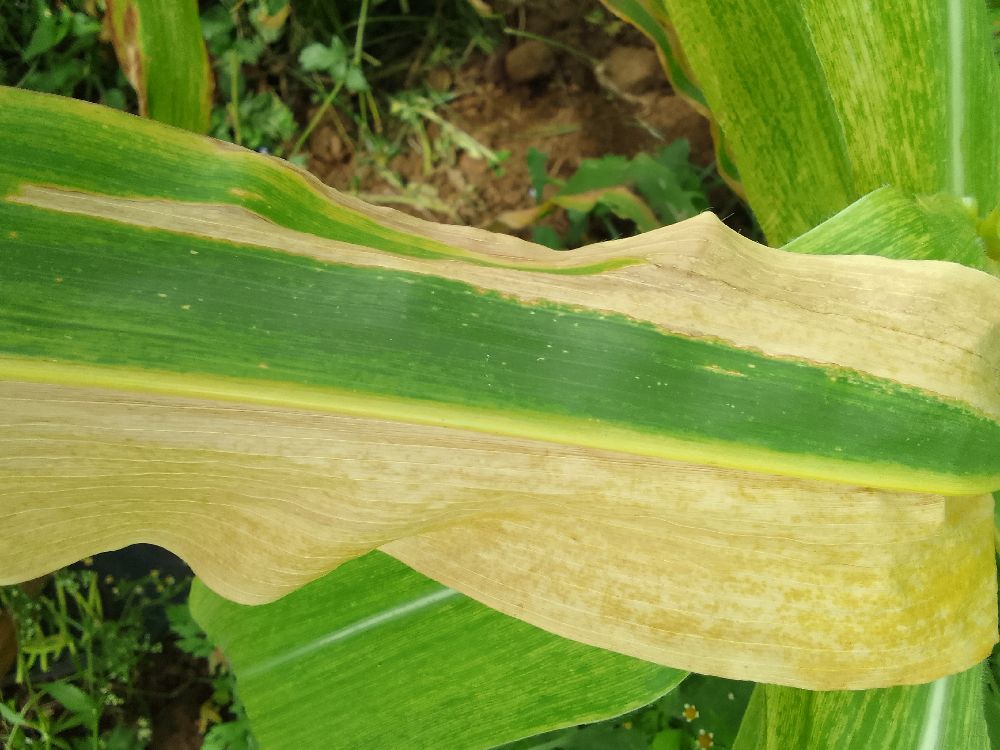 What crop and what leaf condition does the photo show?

maize, maize lethal necrosis
